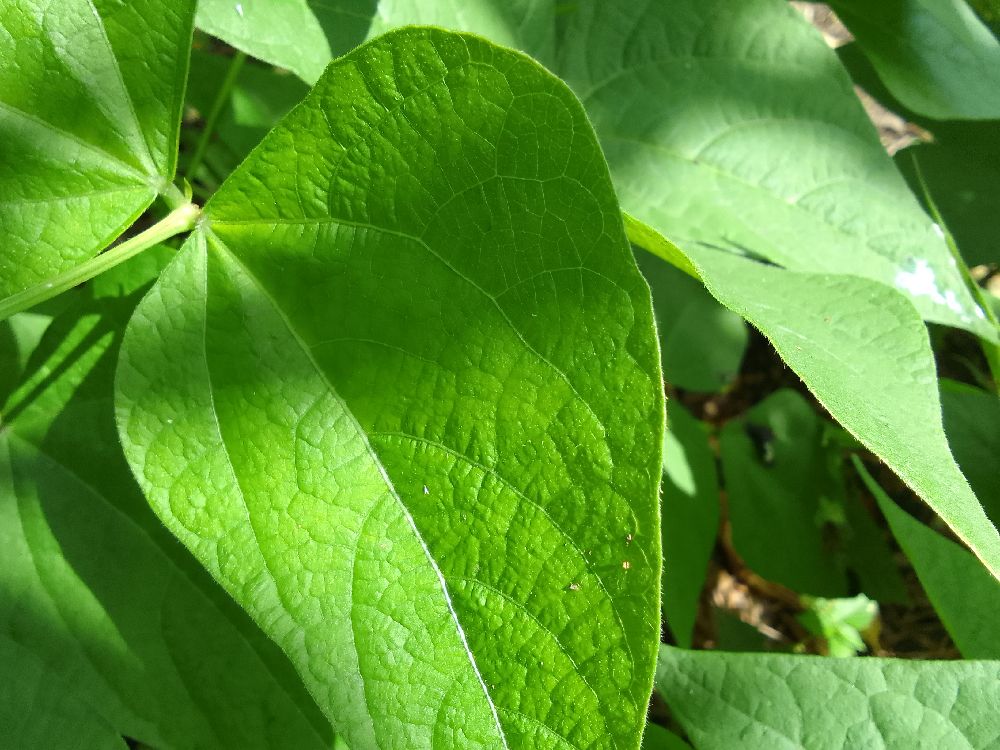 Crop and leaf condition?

common bean, healthy
